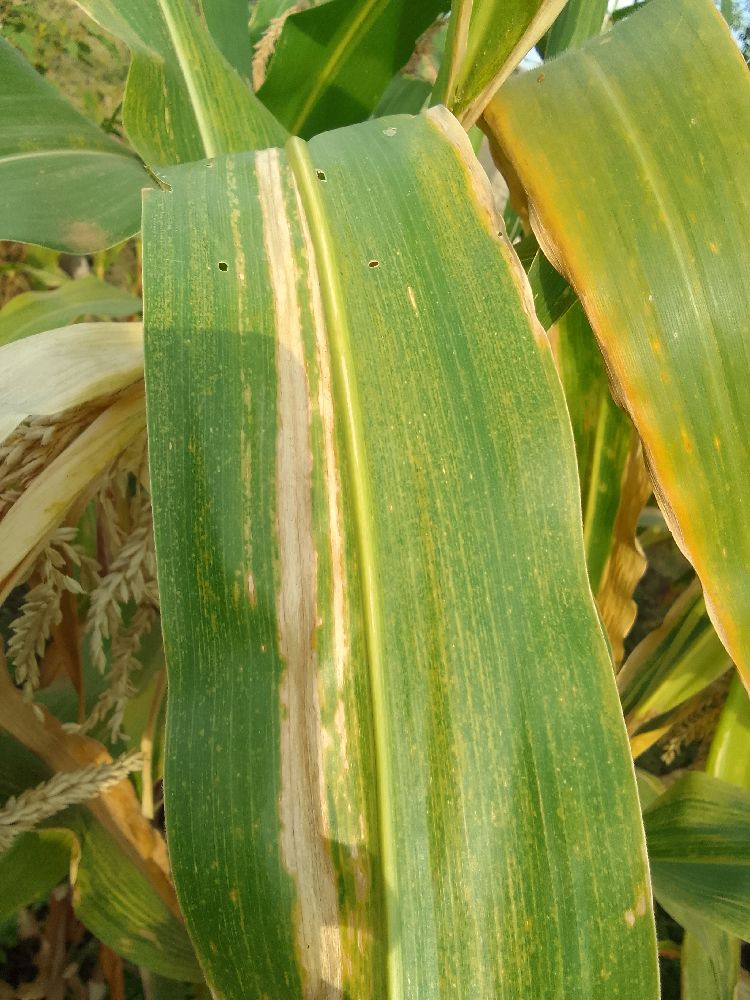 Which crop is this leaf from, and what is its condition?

maize, maize lethal necrosis
